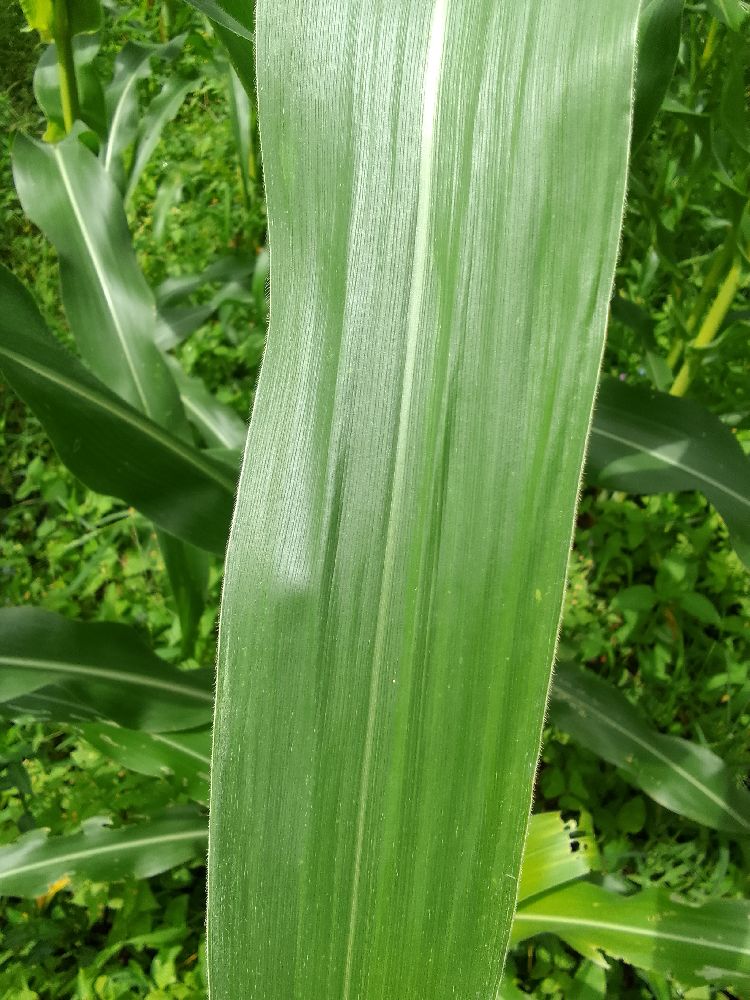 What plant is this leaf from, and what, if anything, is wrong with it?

maize, healthy
